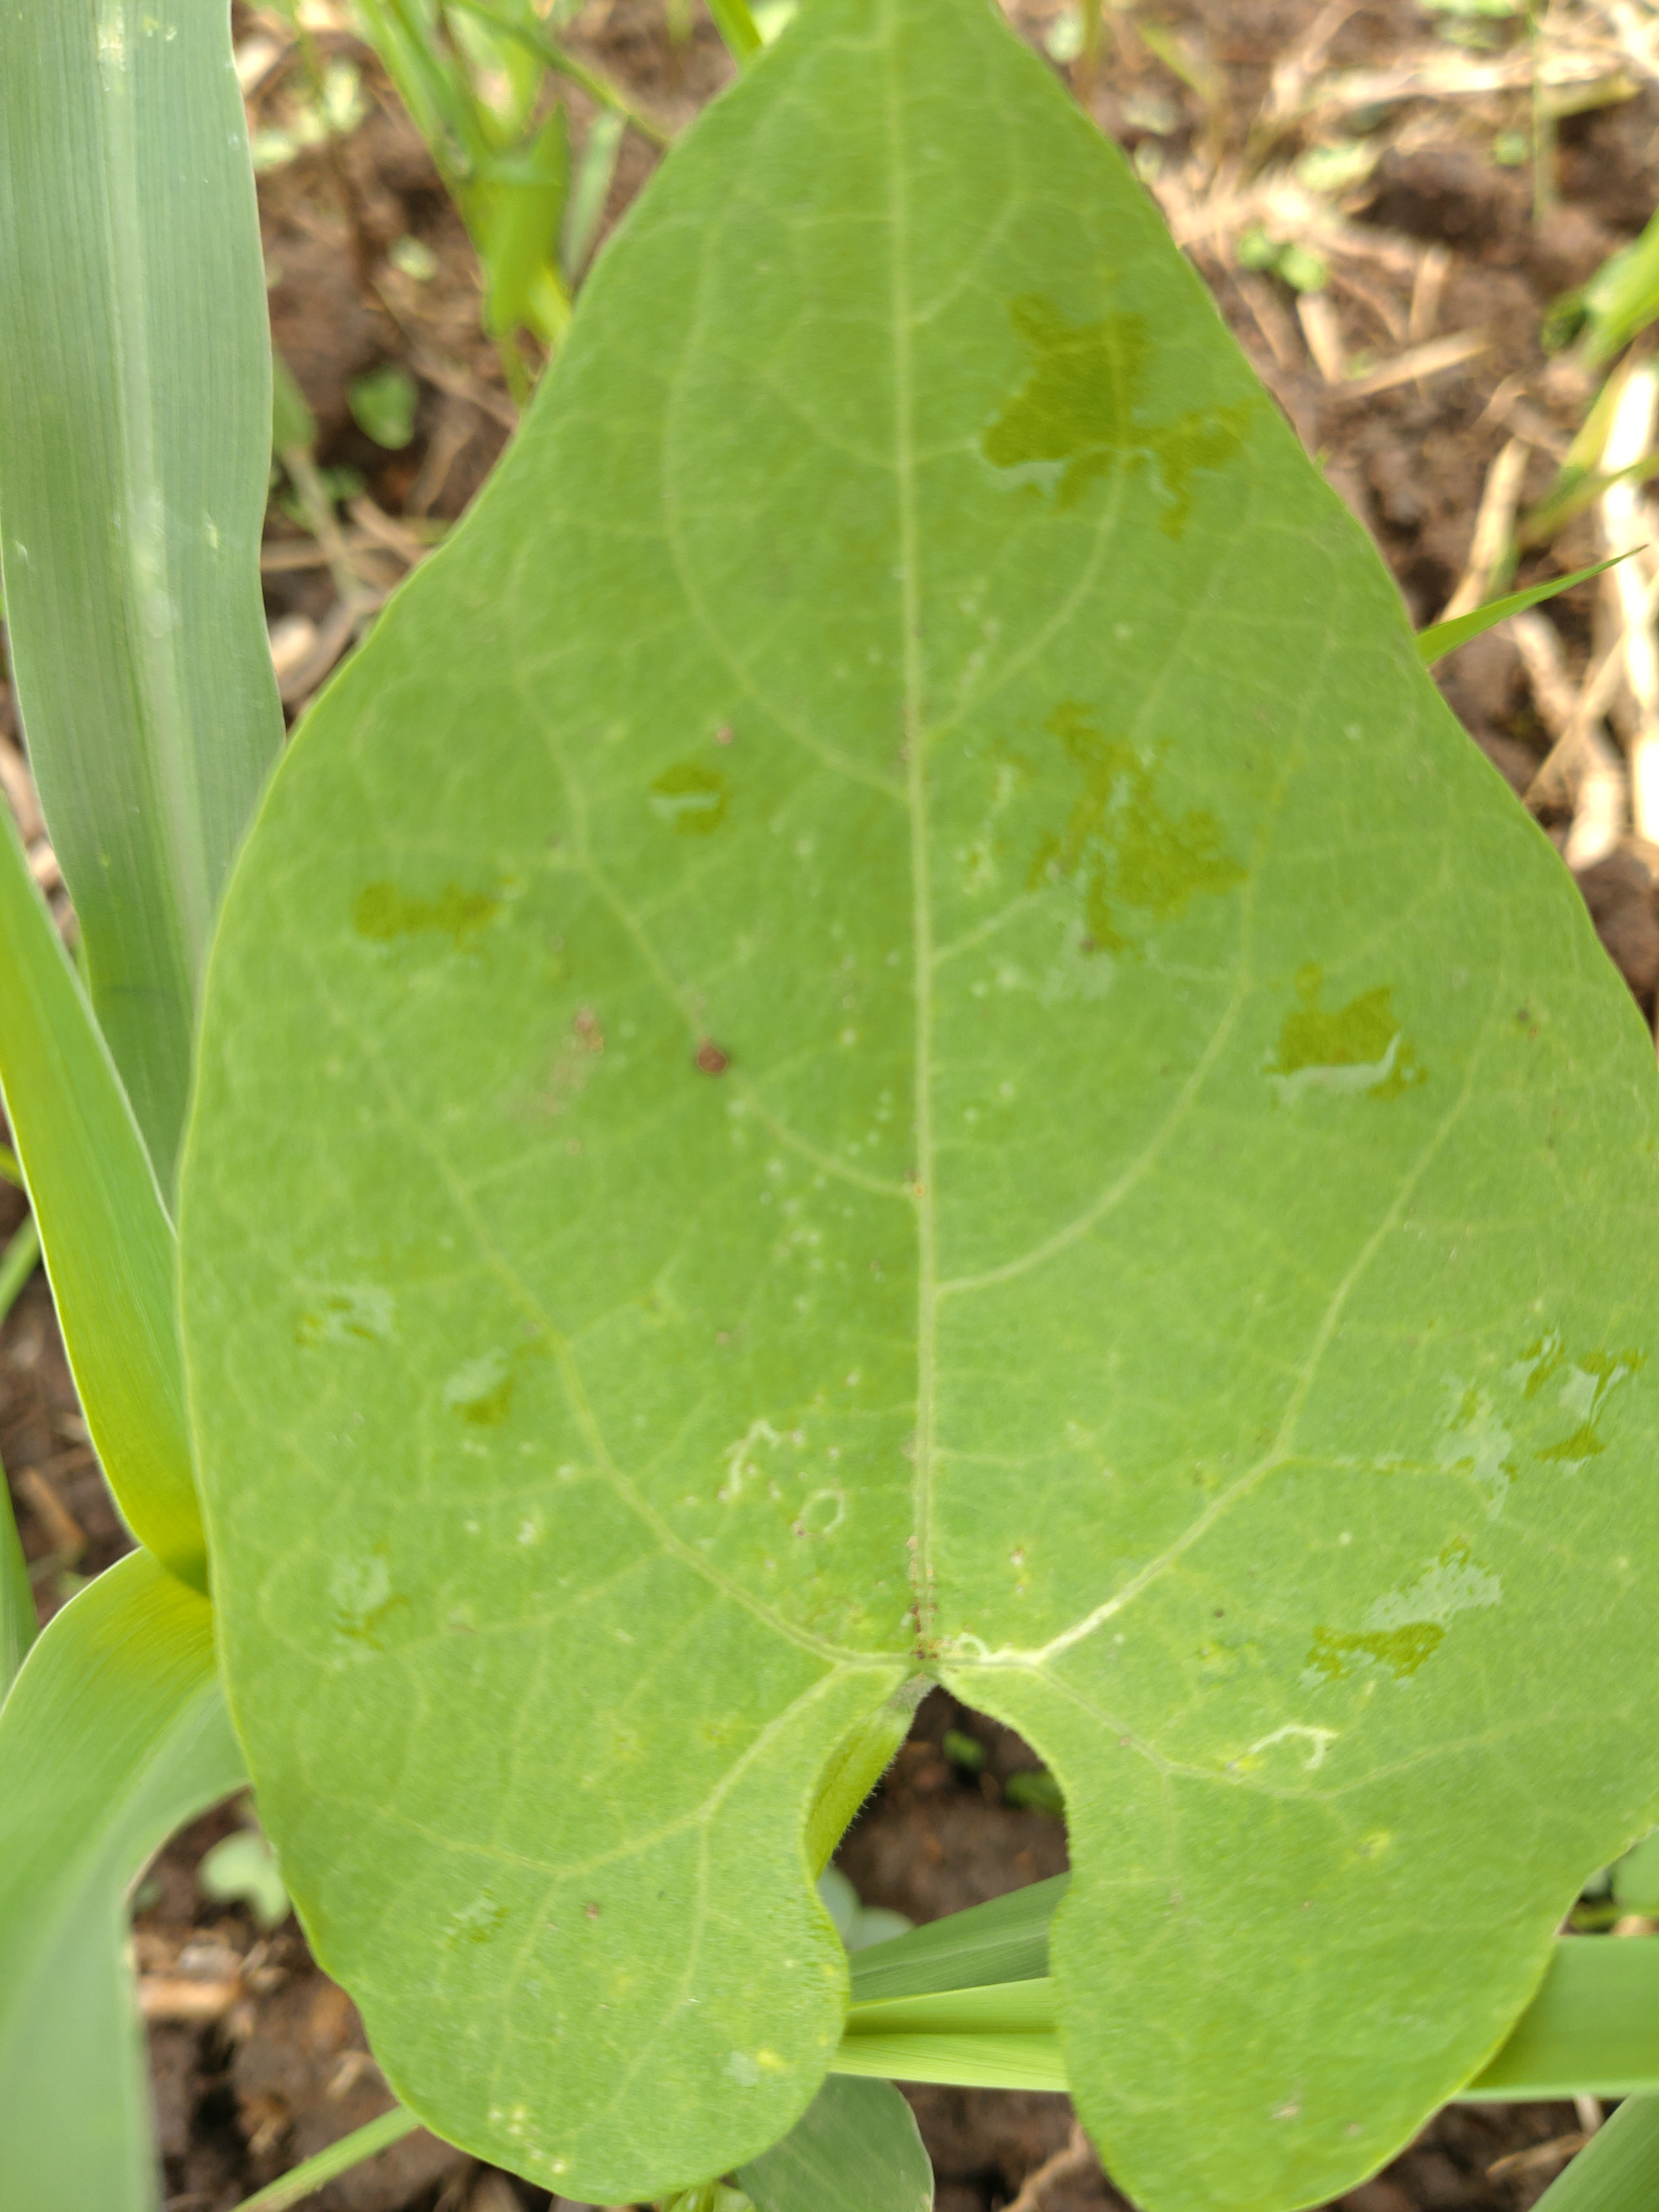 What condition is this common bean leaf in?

healthy
